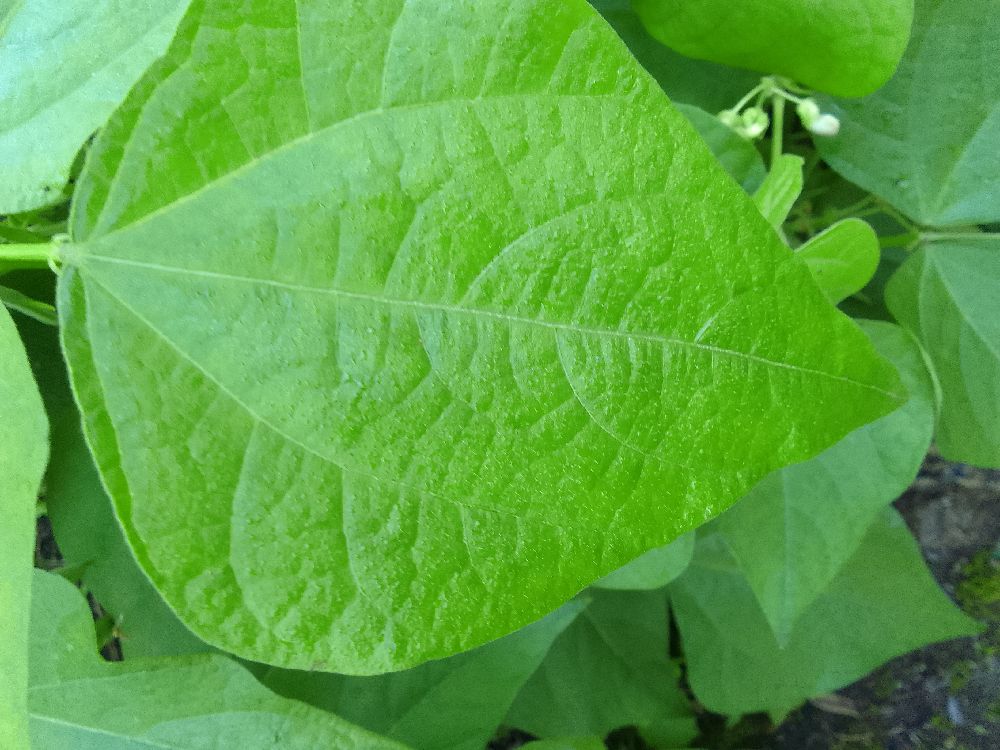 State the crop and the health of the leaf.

common bean, healthy
